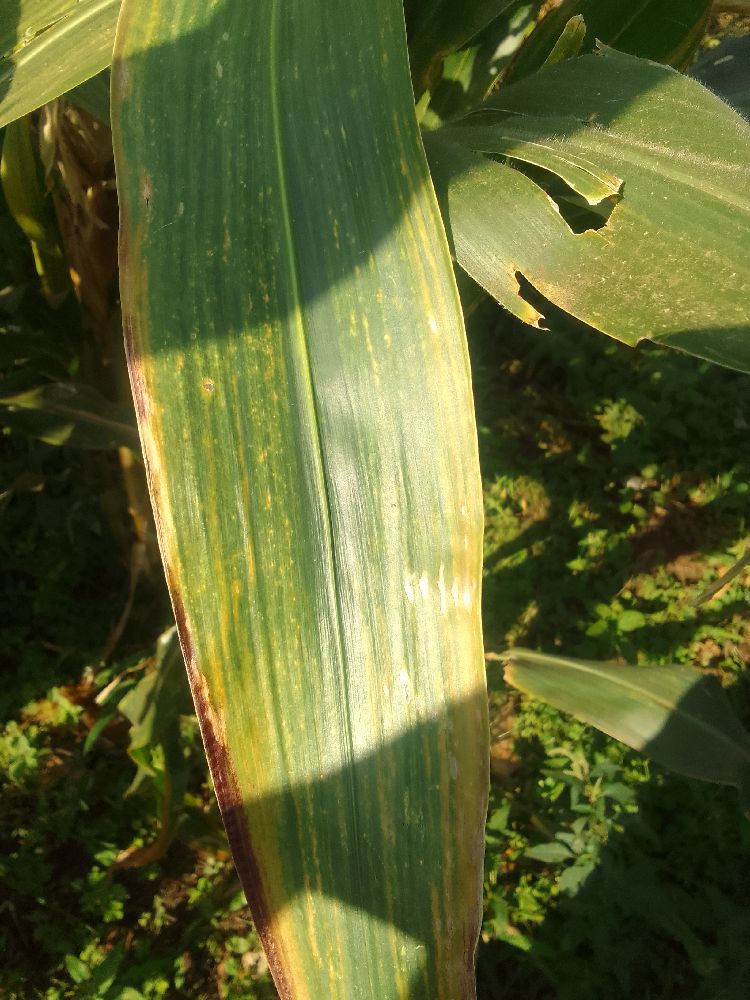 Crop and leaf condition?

maize, maize lethal necrosis
